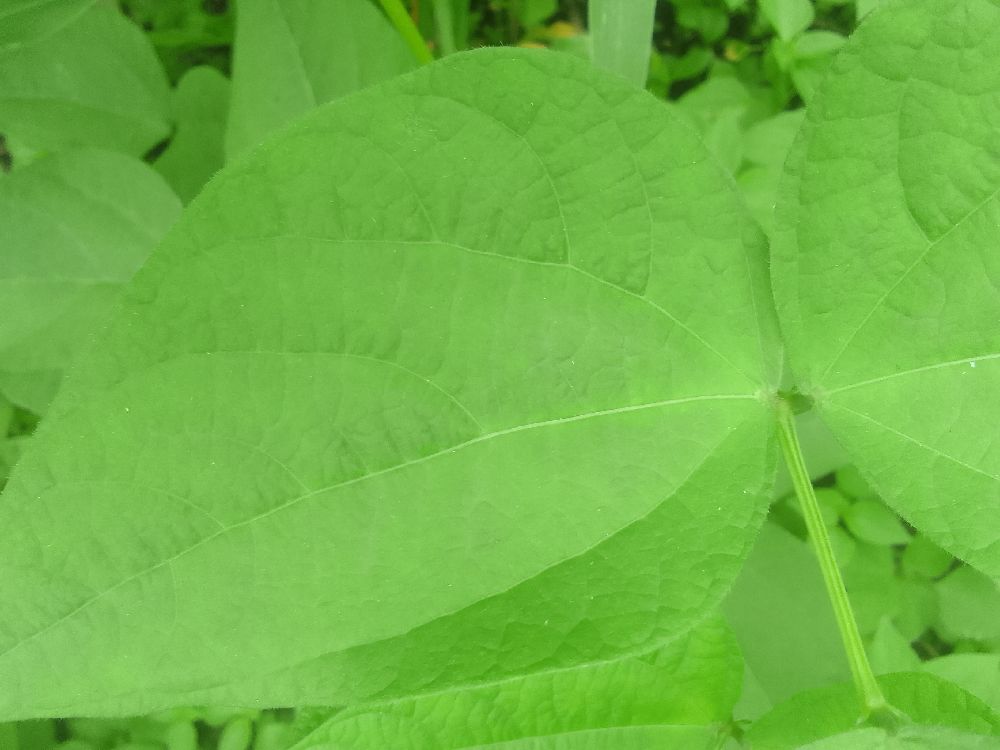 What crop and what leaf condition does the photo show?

common bean, healthy
